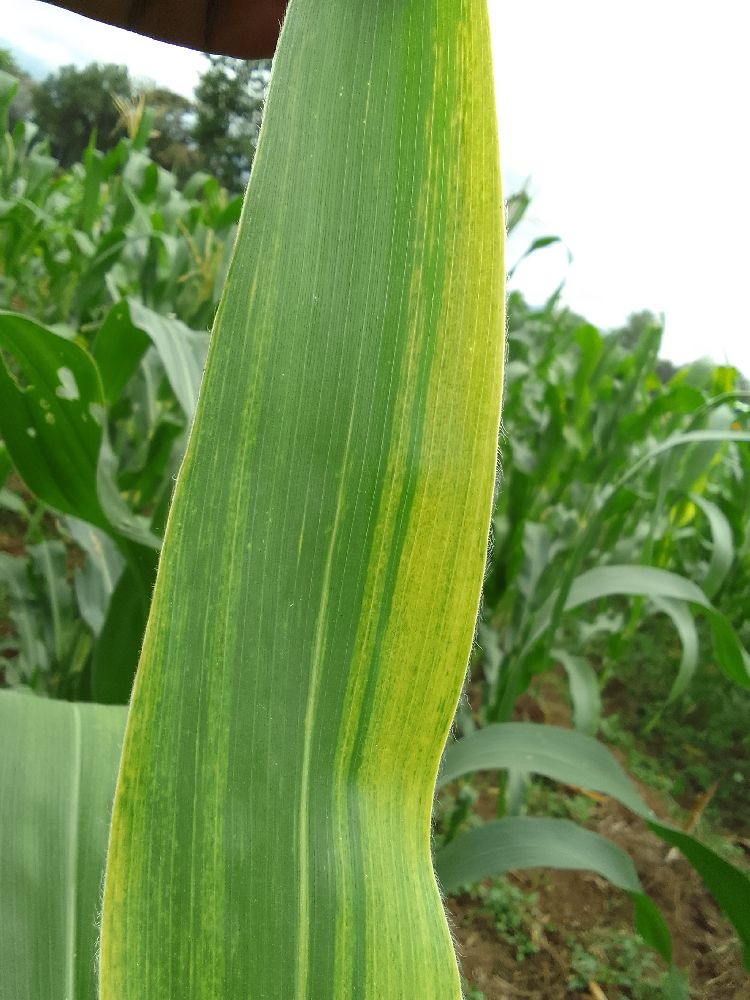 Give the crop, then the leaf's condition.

maize, maize lethal necrosis
